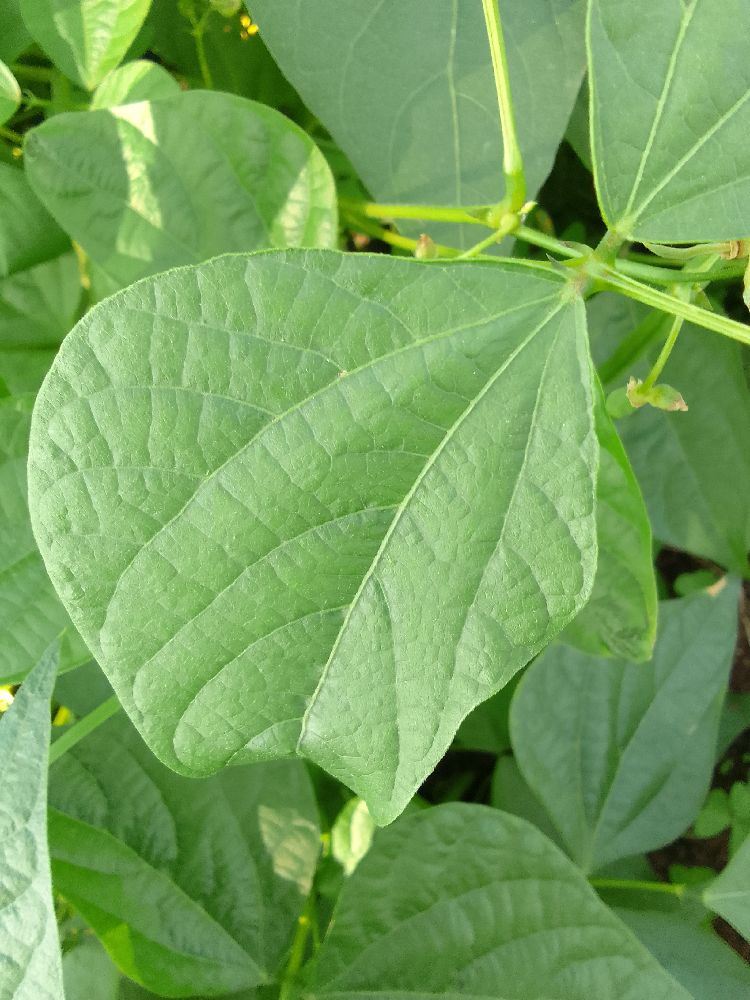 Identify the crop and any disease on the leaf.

common bean, healthy
